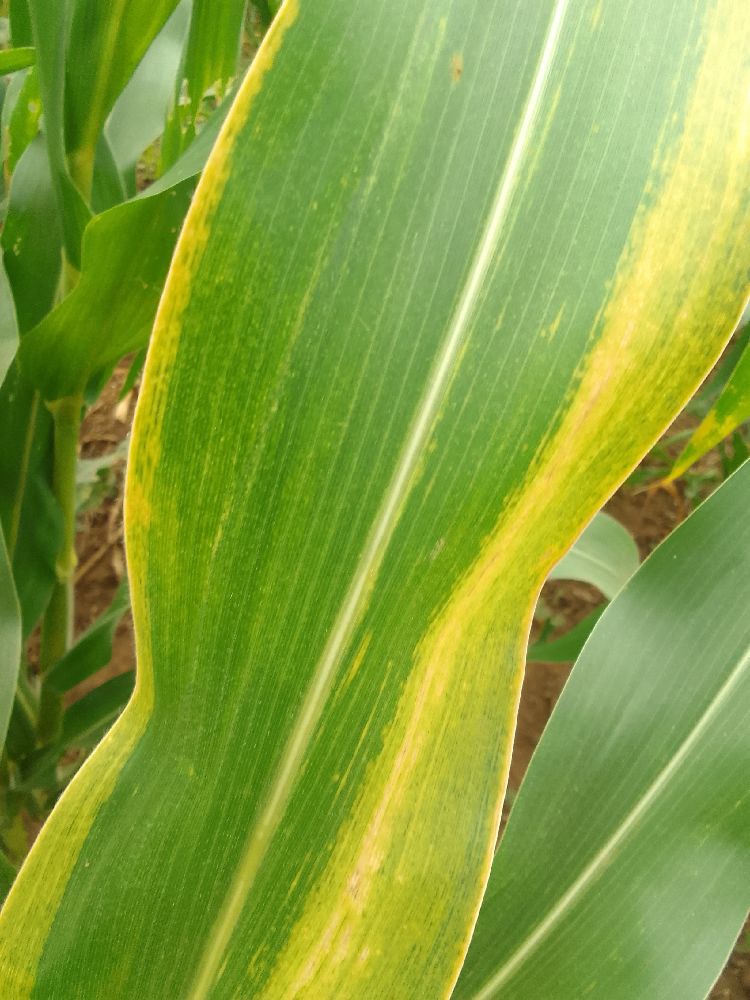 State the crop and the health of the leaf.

maize, maize lethal necrosis
